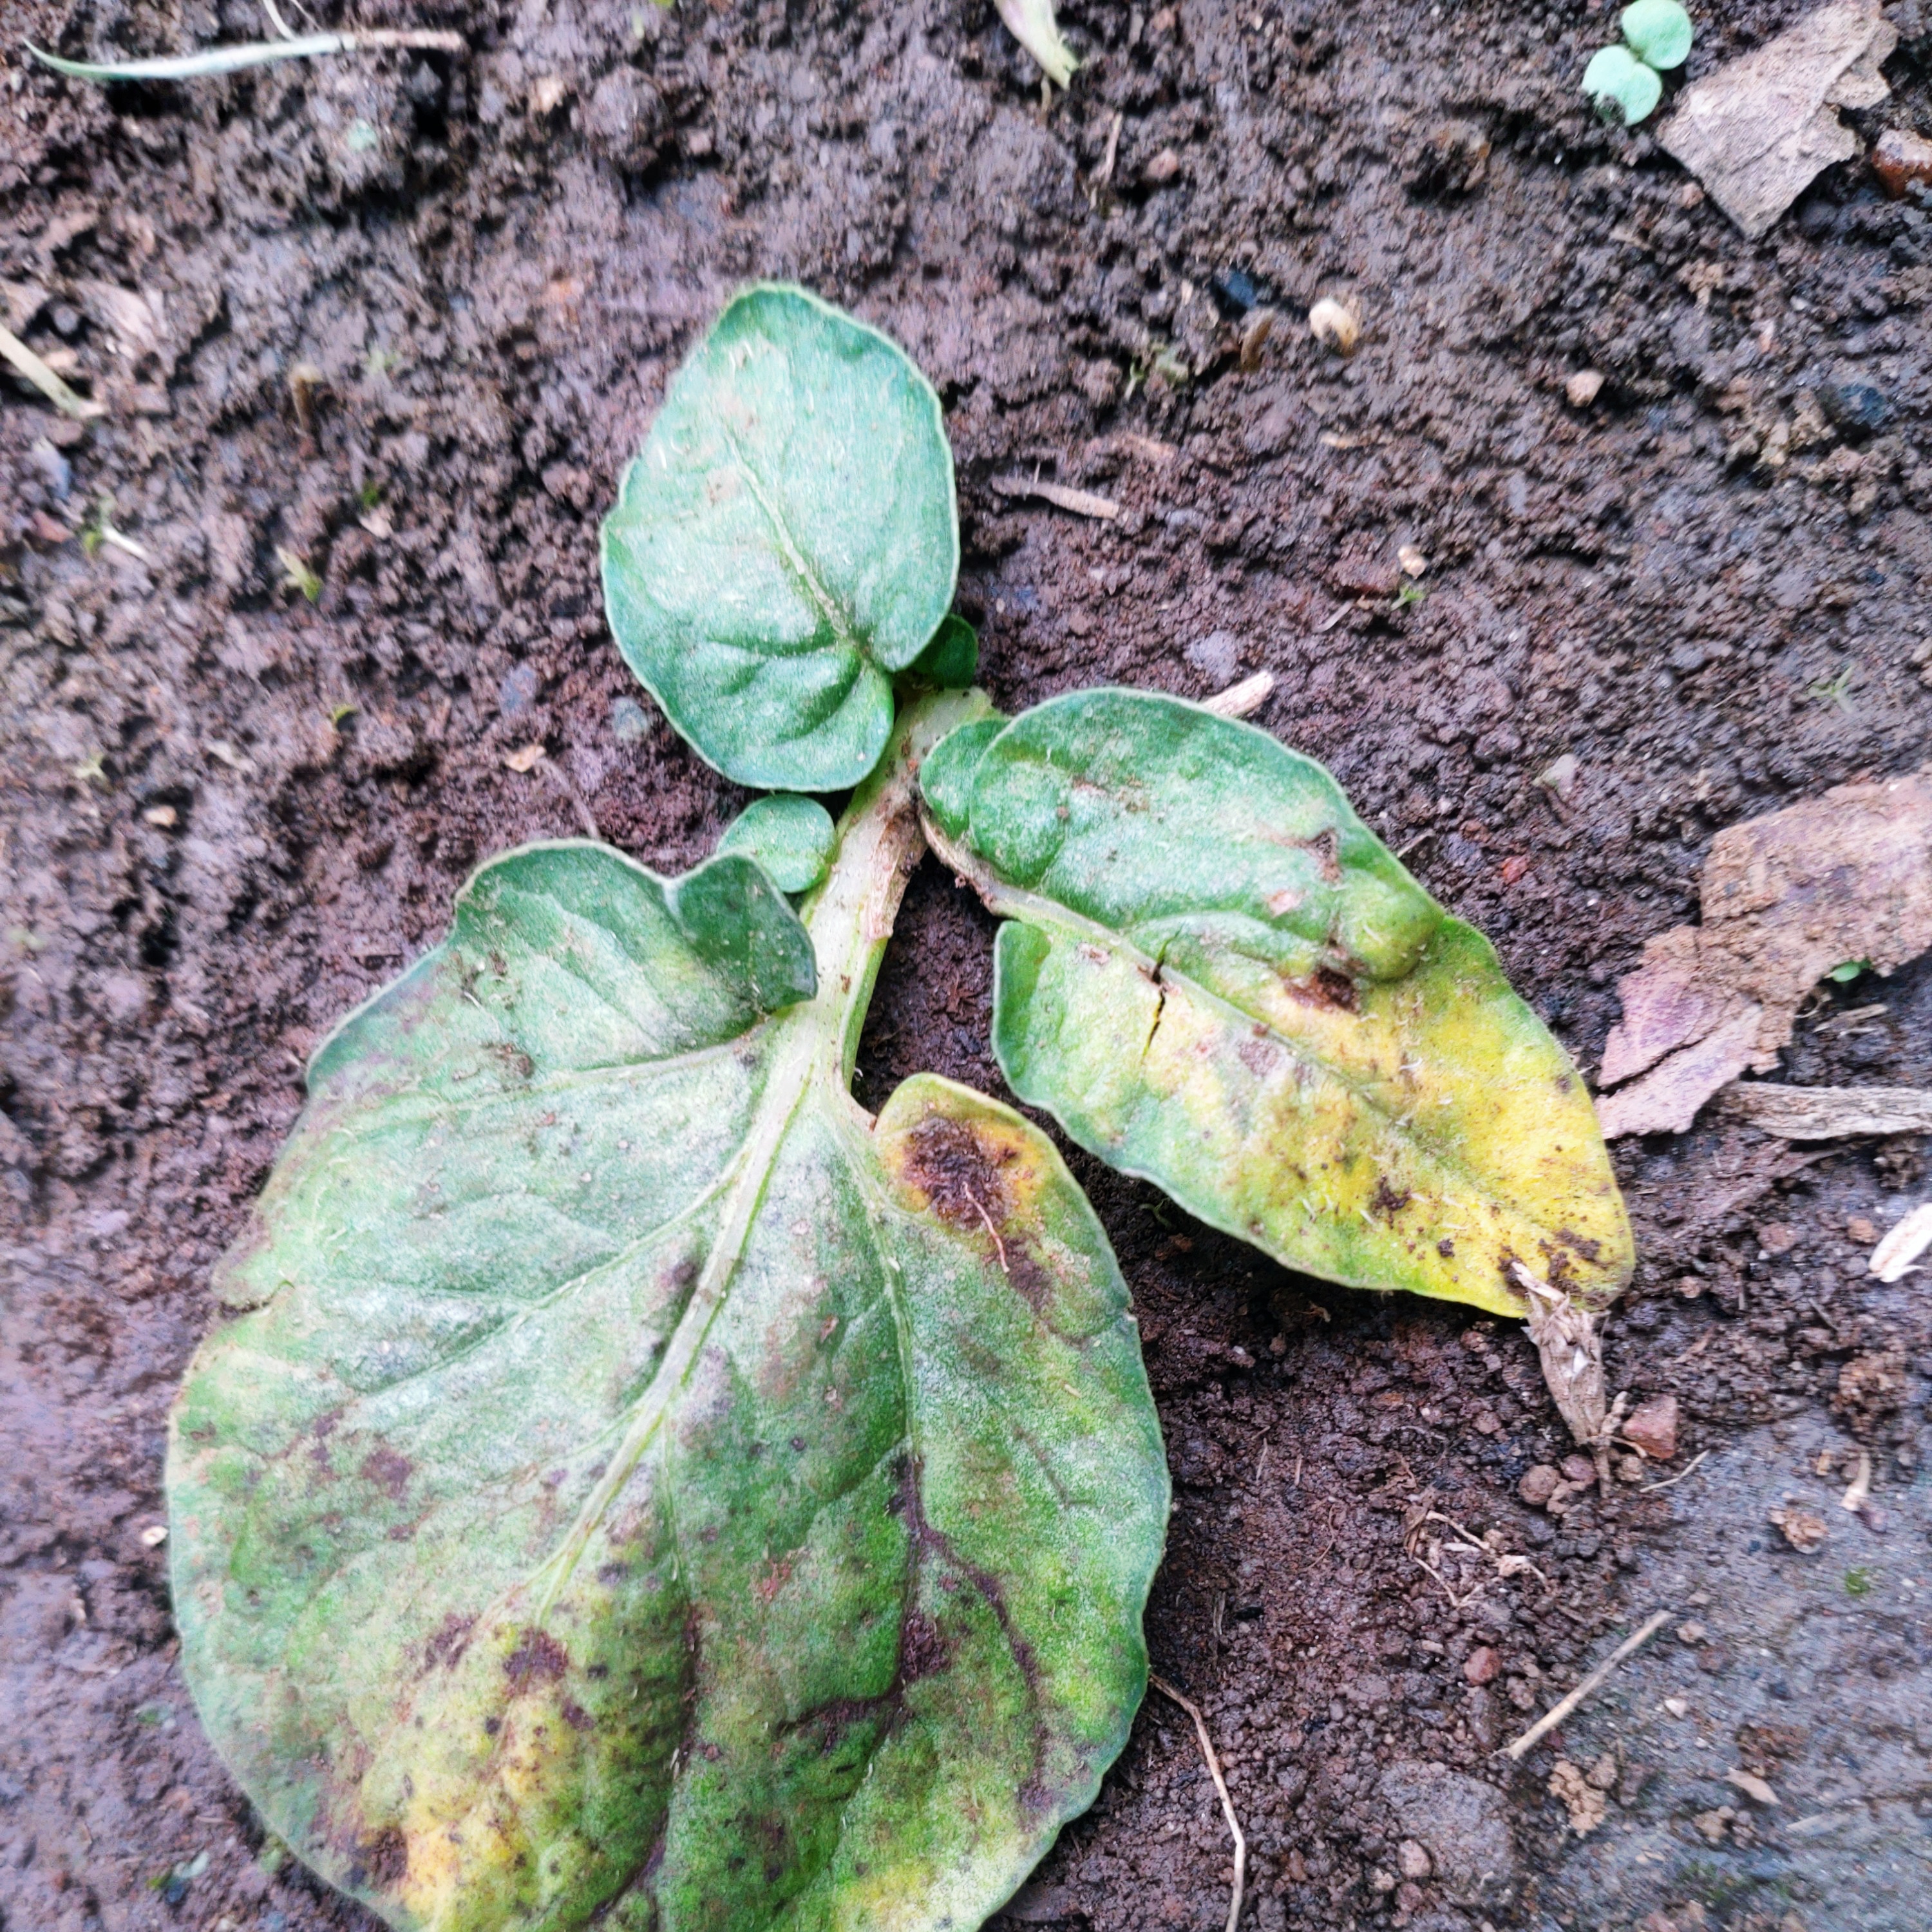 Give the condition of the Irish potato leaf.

late blight
